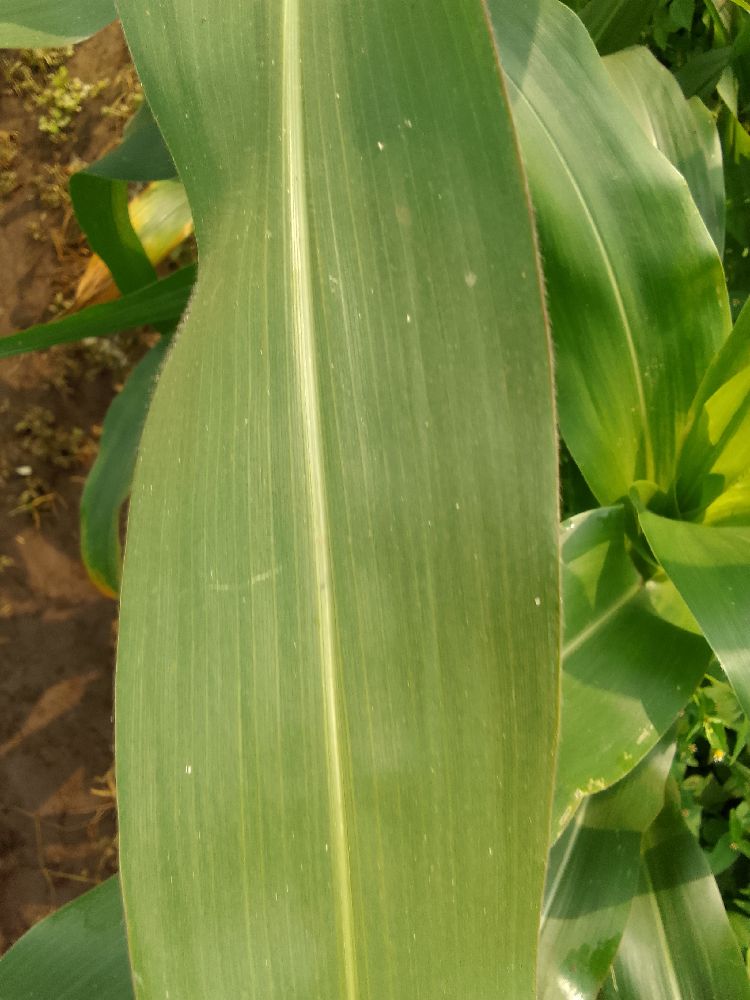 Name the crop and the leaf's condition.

maize, healthy
